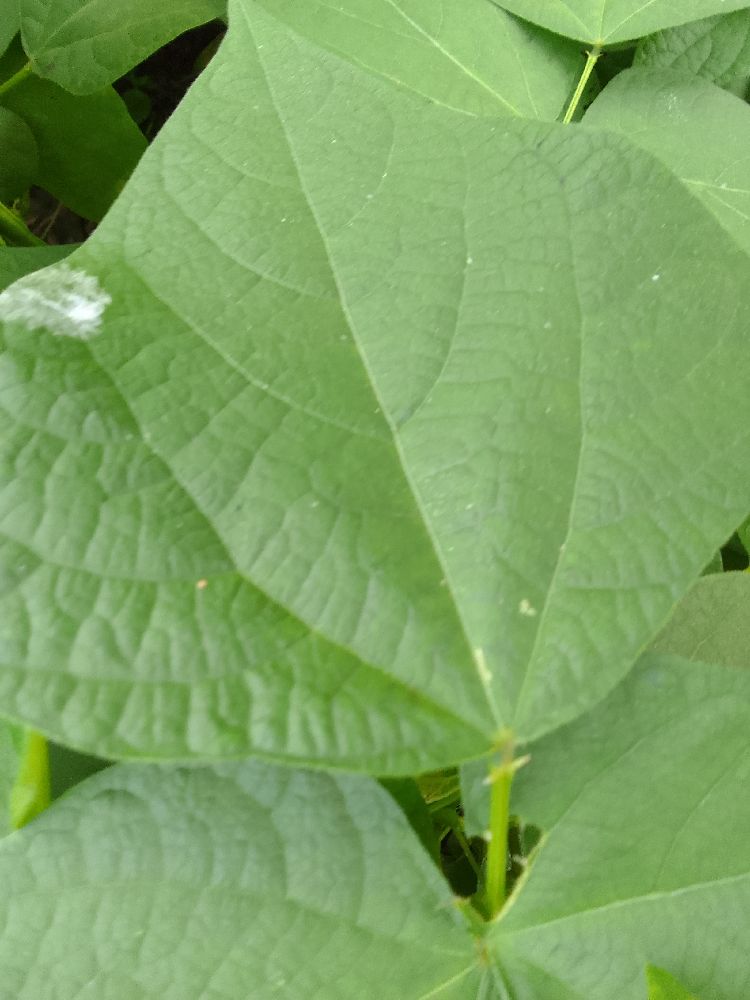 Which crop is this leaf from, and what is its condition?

common bean, healthy
